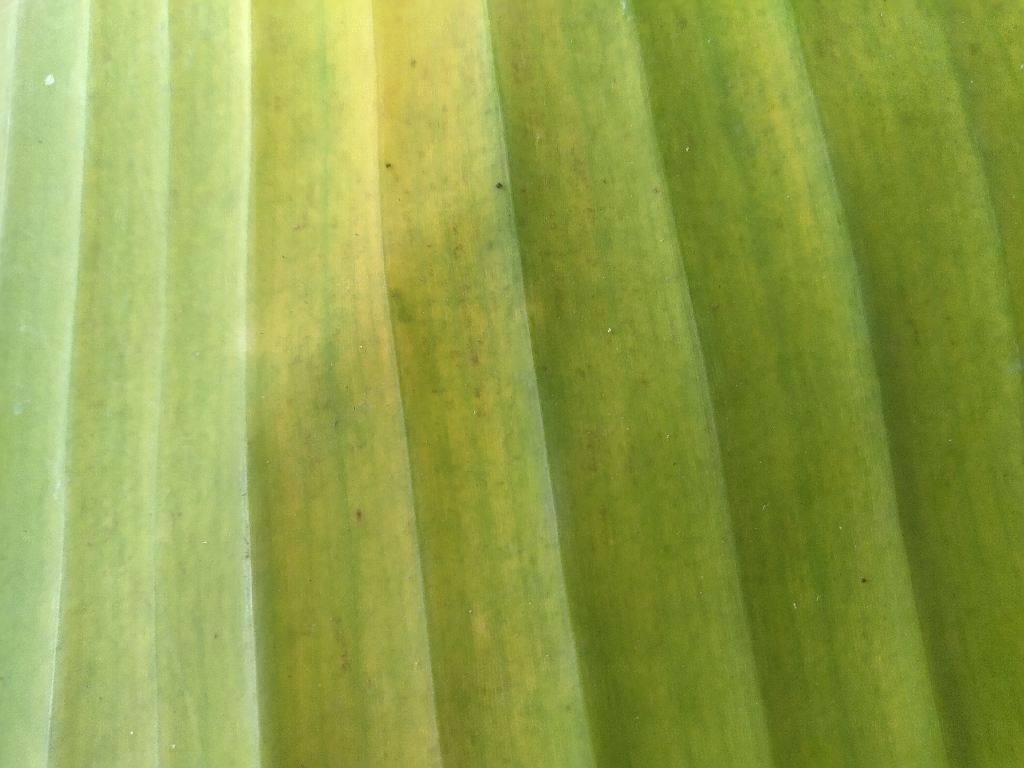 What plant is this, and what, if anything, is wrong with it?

banana, fusarium wilt race 1
